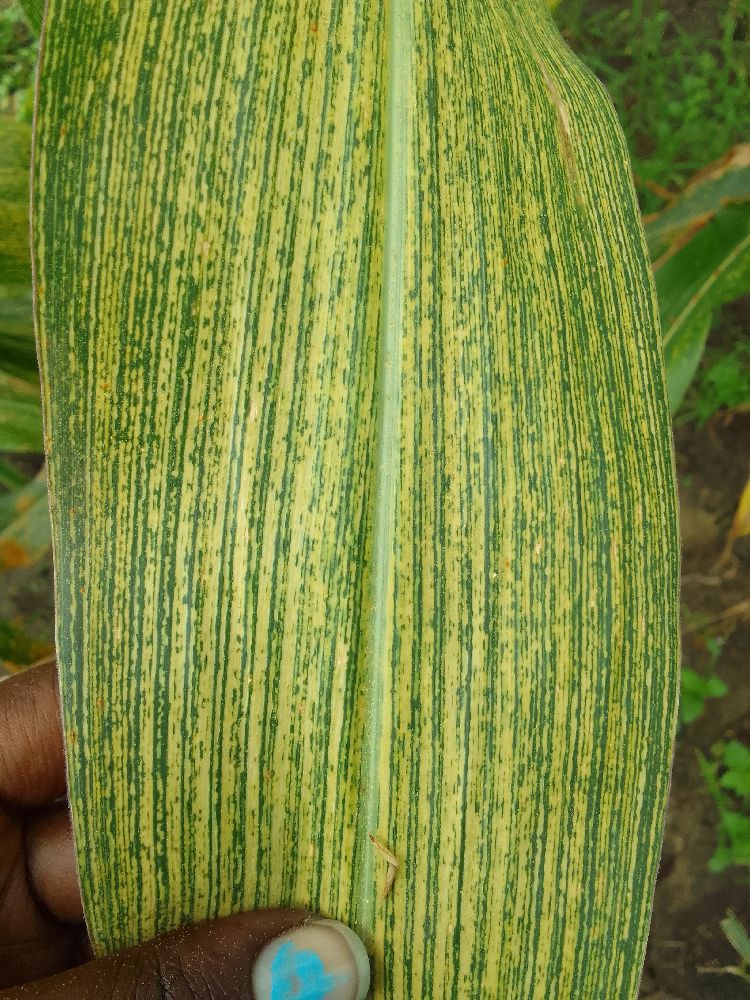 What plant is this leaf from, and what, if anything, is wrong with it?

maize, maize streak virus
